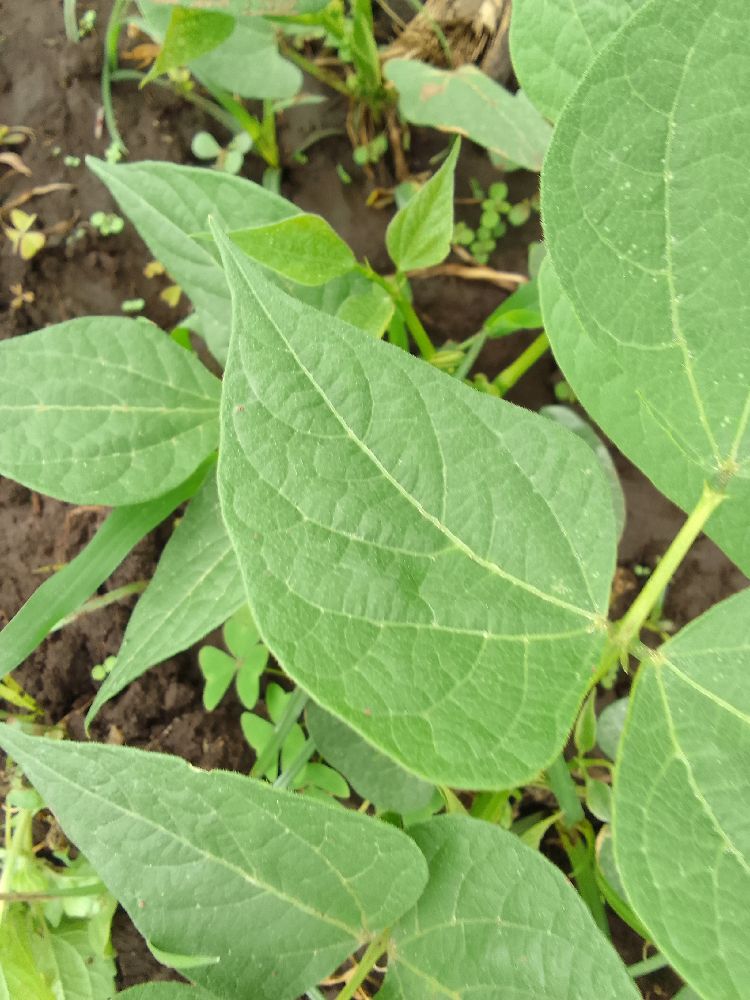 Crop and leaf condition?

common bean, healthy
